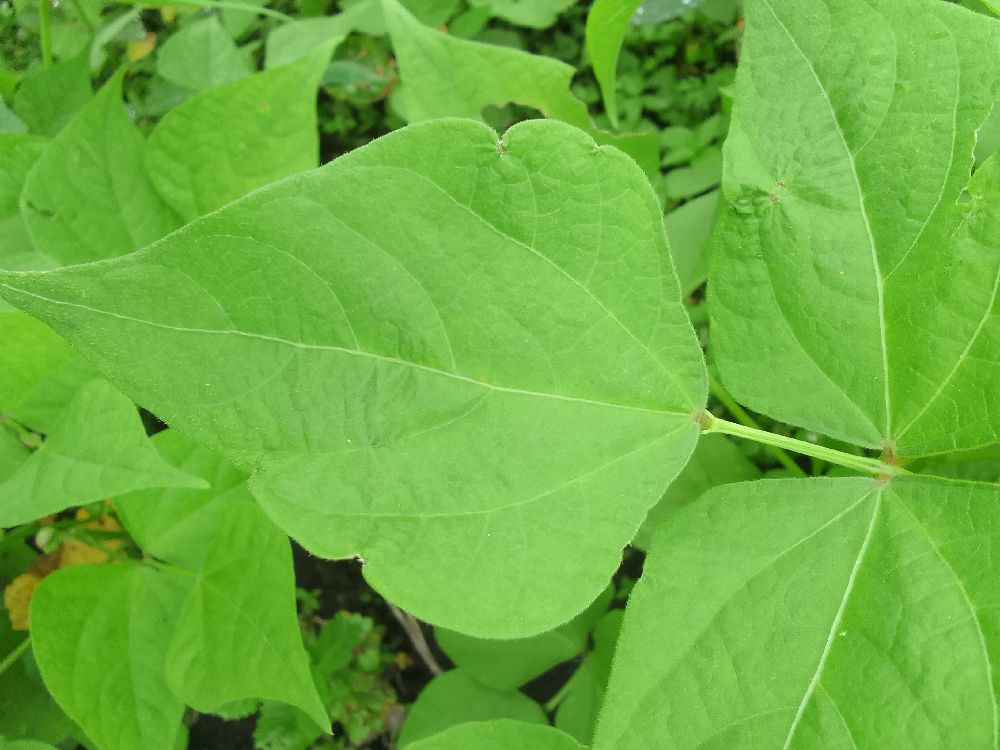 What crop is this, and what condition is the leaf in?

common bean, healthy
